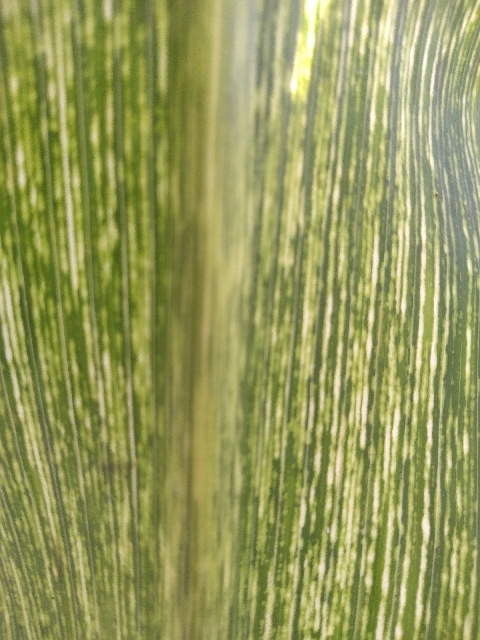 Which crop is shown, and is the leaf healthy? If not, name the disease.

maize, maize streak virus
